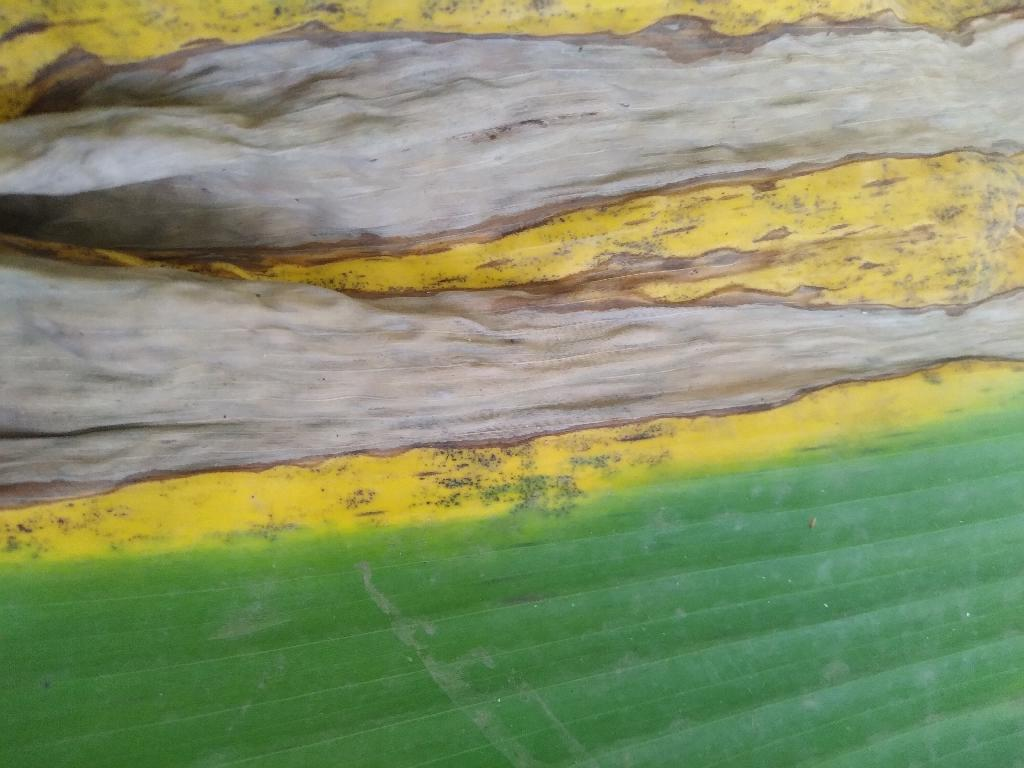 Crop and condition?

banana, black sigatoka
